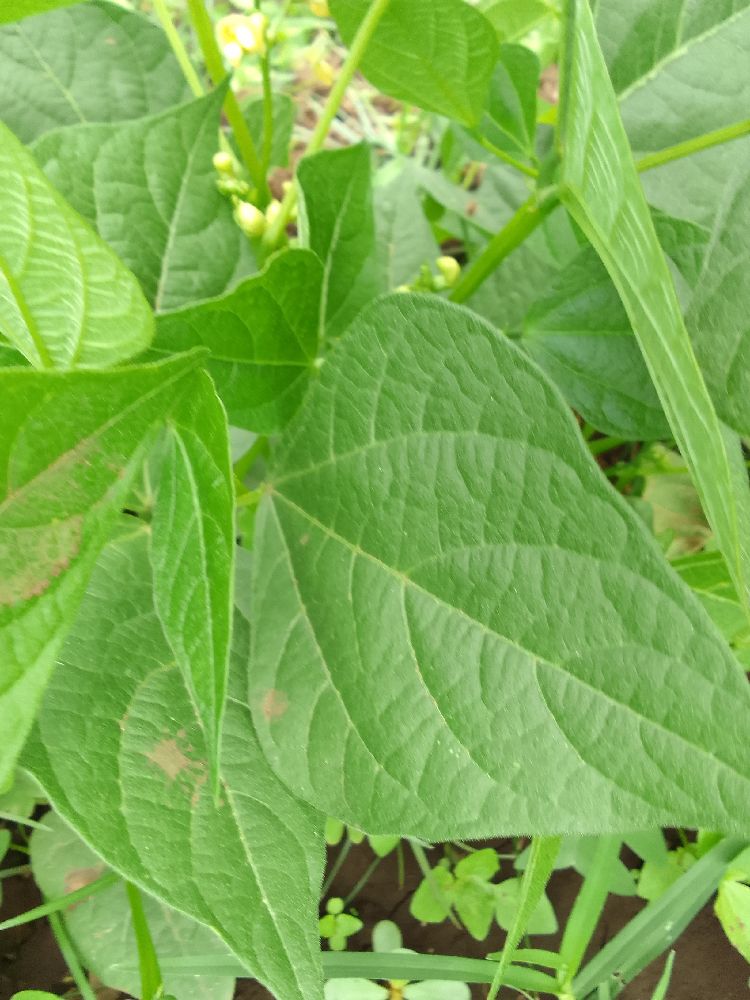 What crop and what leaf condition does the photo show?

common bean, healthy
